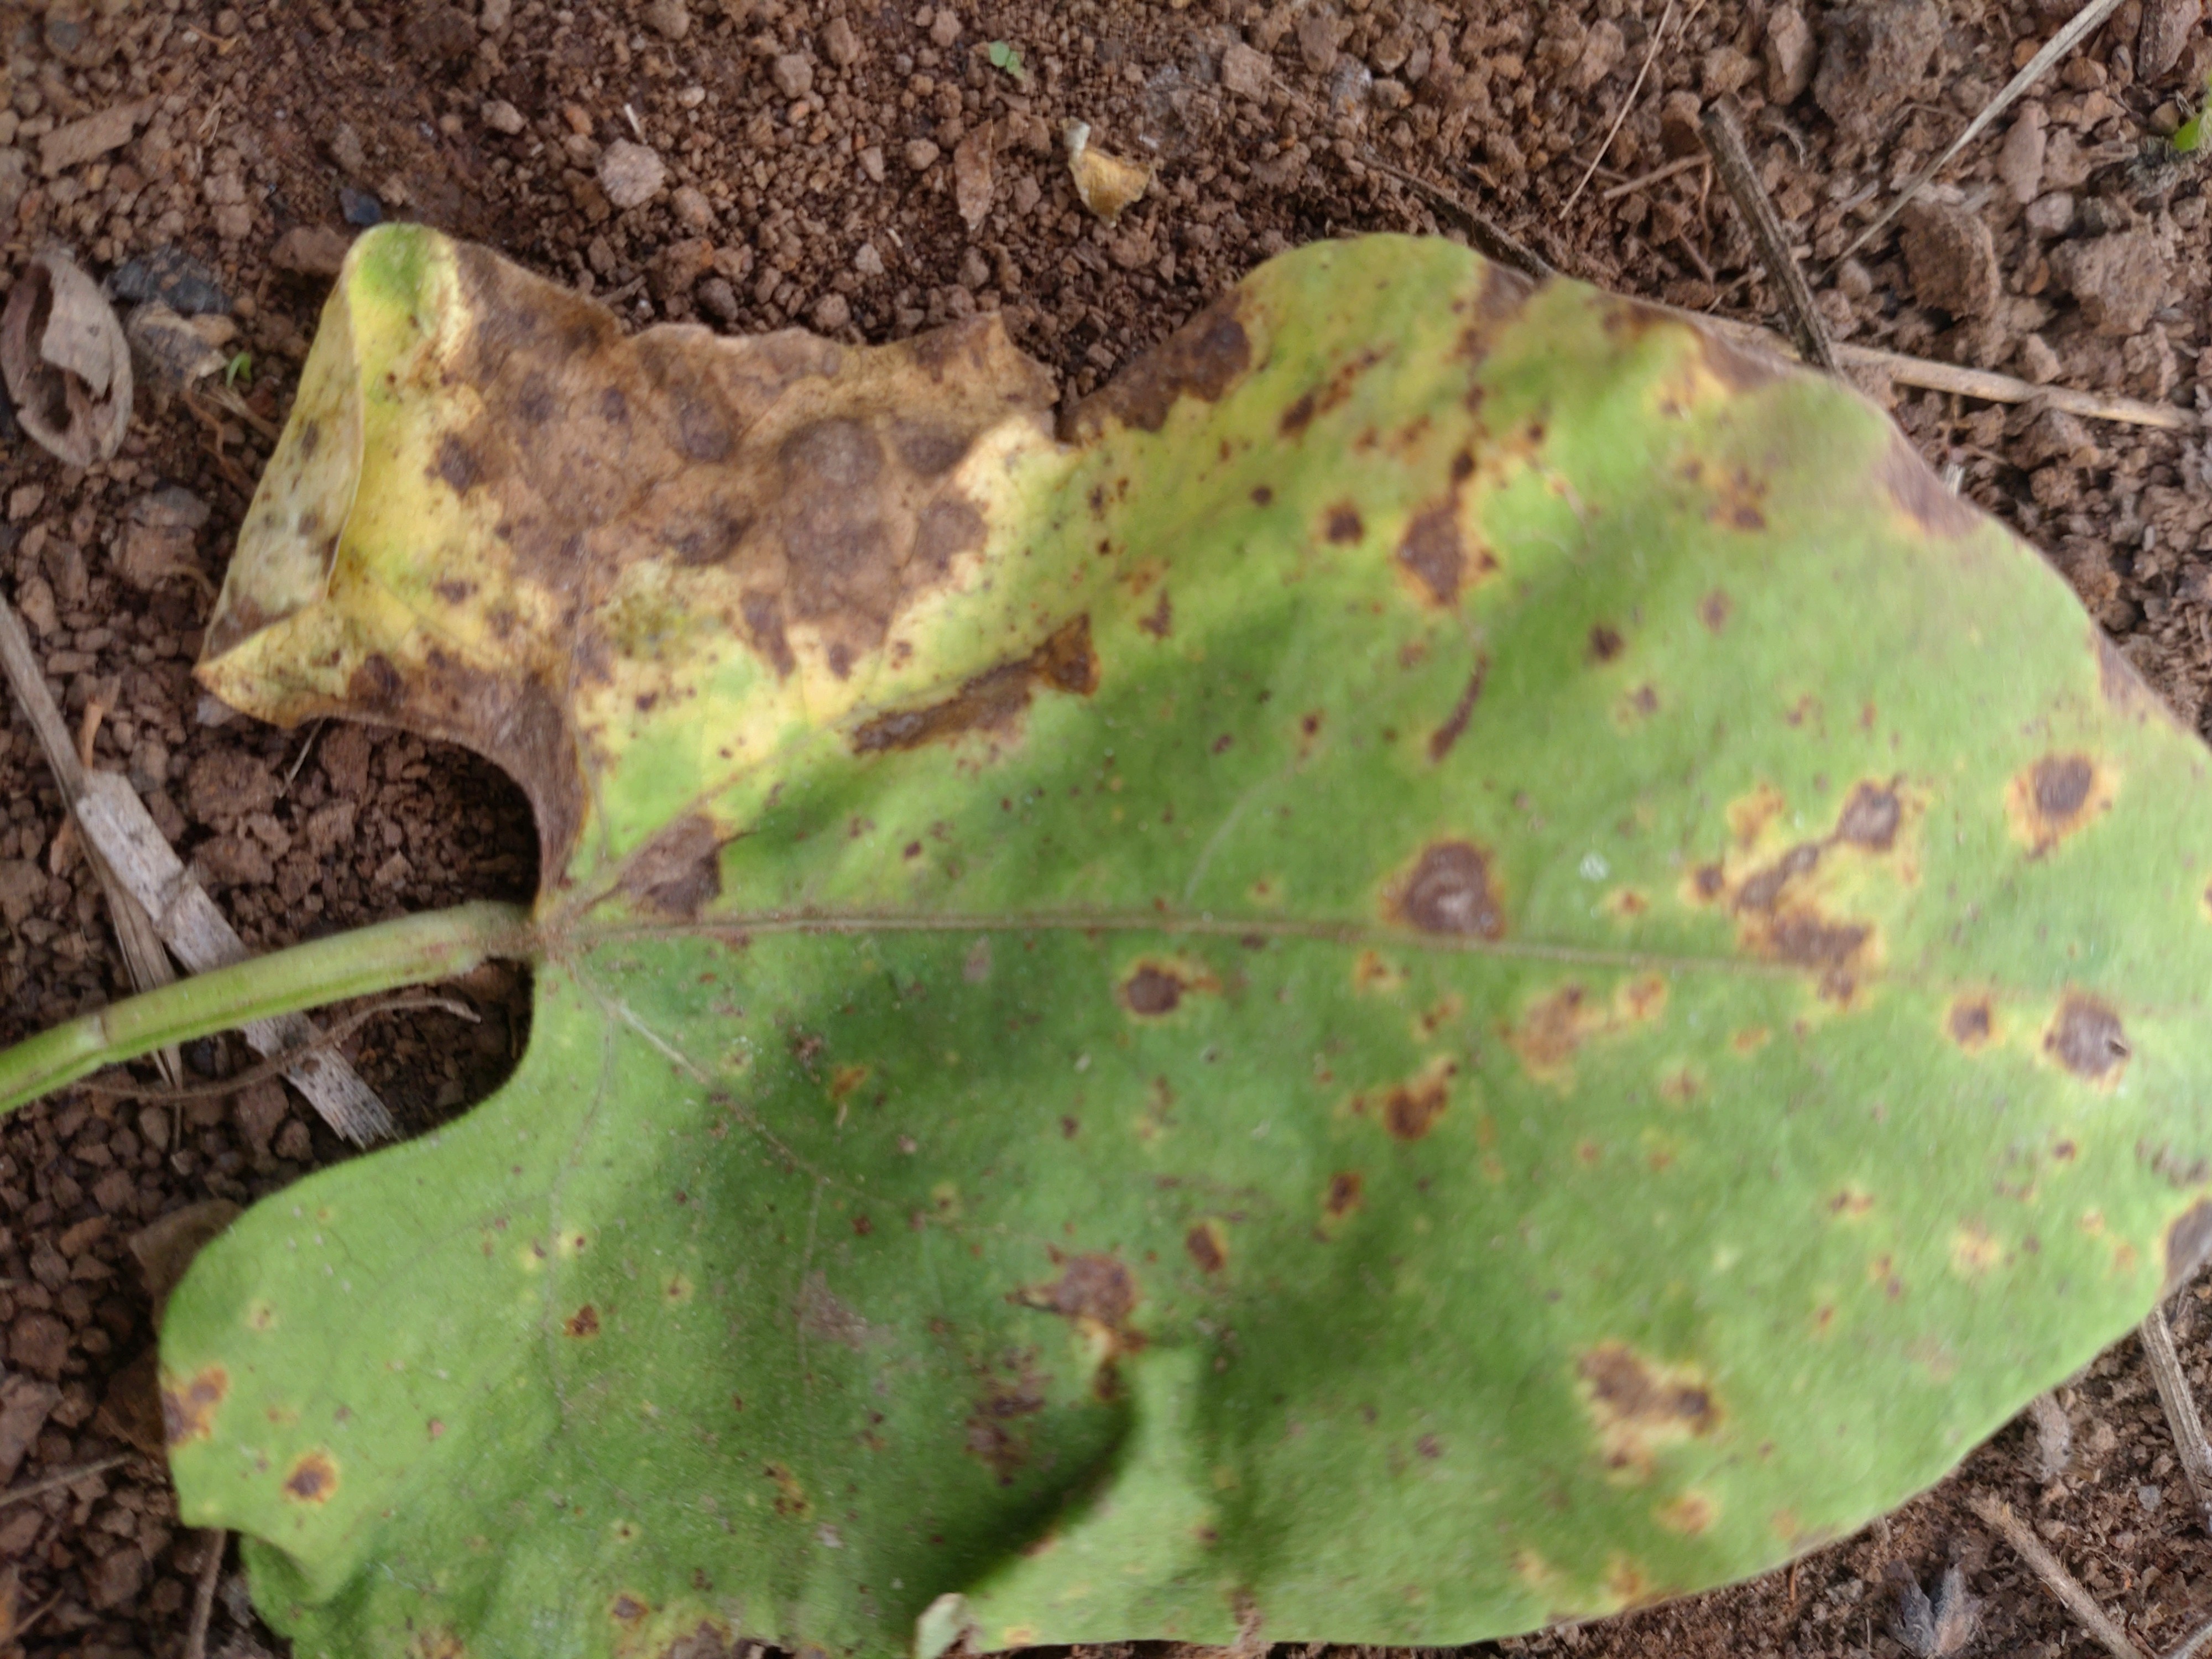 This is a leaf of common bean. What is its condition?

rust
